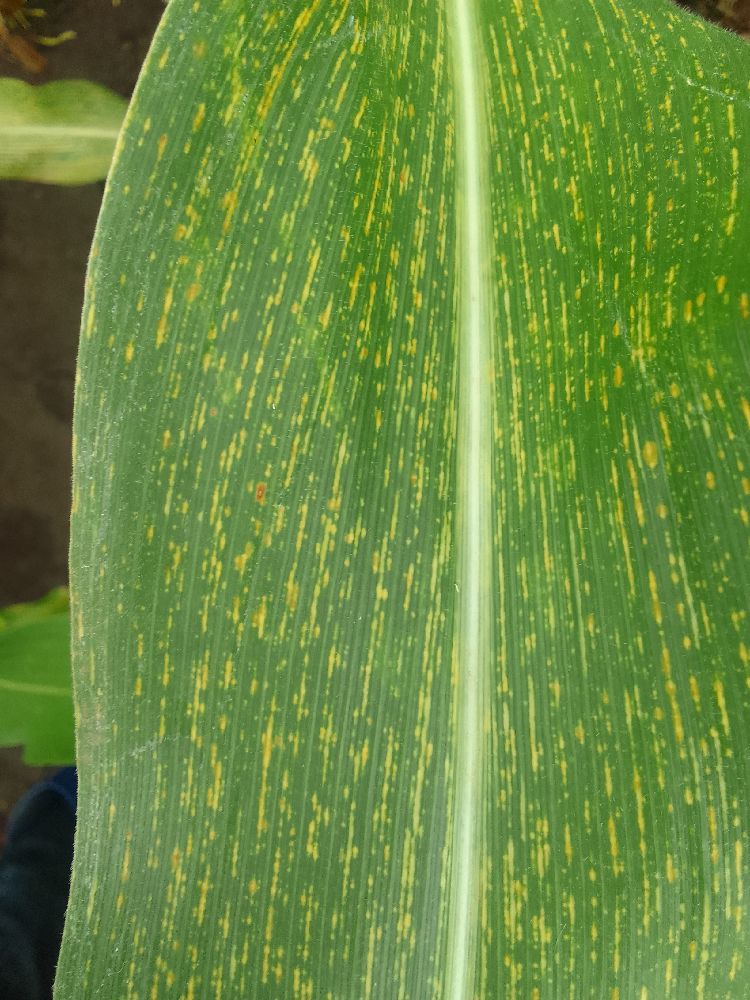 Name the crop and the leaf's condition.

maize, maize streak virus
